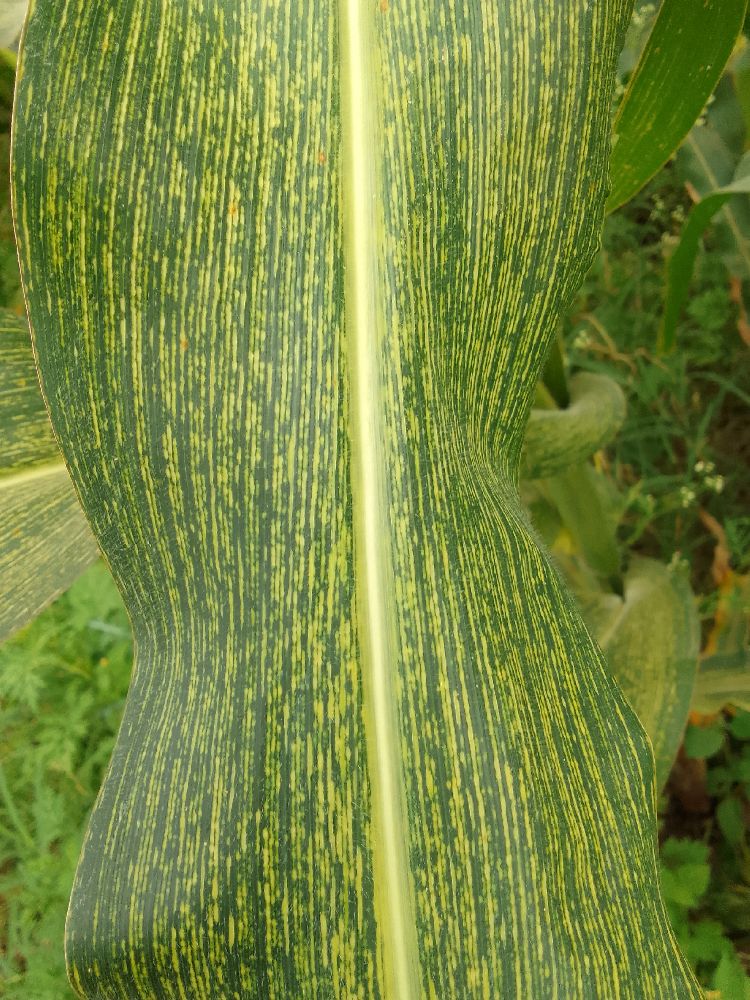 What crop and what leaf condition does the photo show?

maize, maize streak virus
